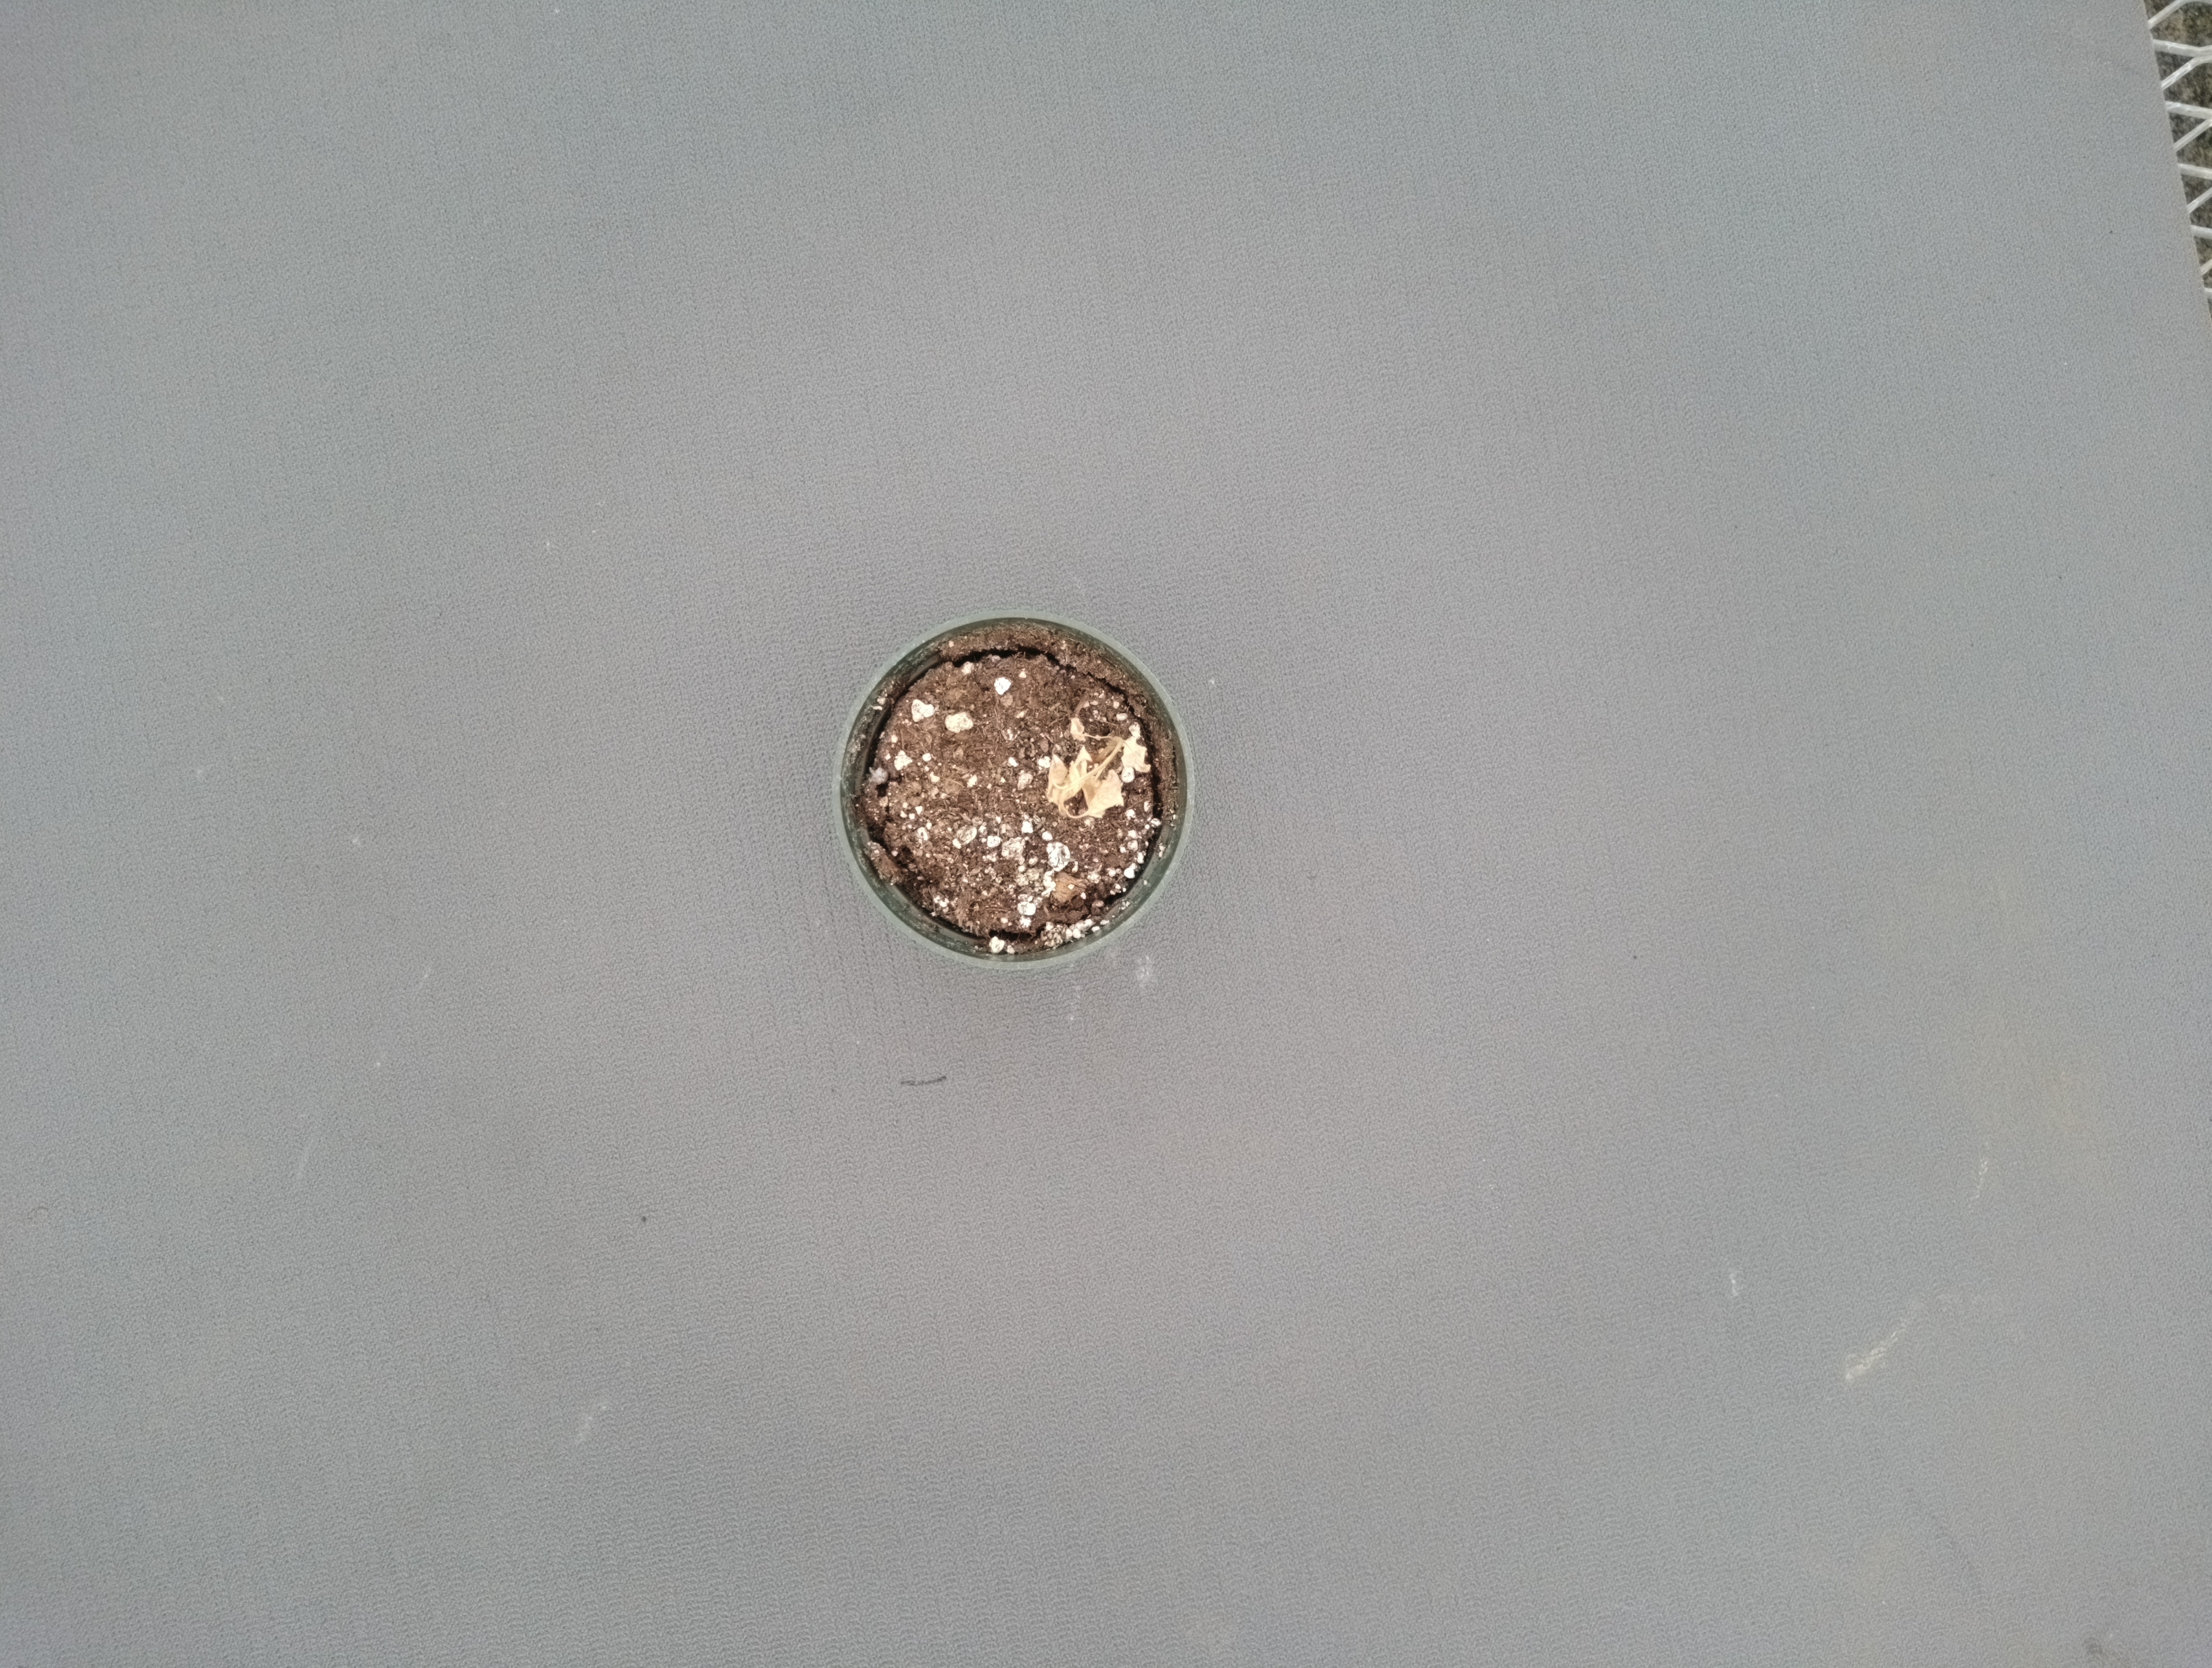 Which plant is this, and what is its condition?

waterhemp, necrosis only
